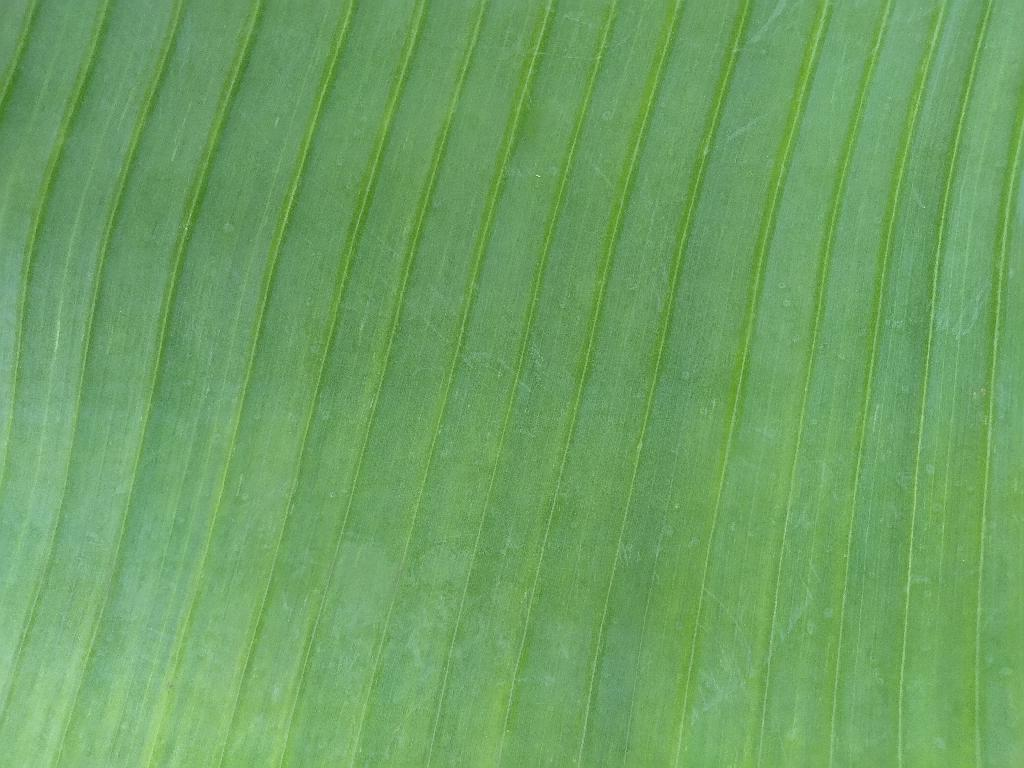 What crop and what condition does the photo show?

banana, healthy
